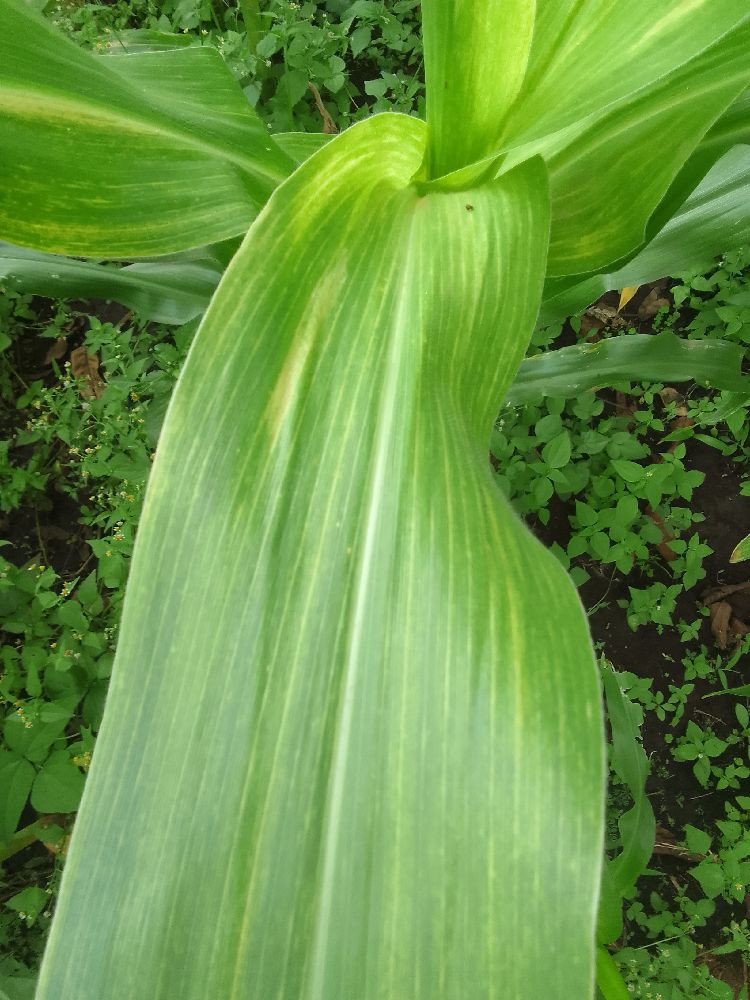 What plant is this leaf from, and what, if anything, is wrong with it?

maize, maize lethal necrosis
